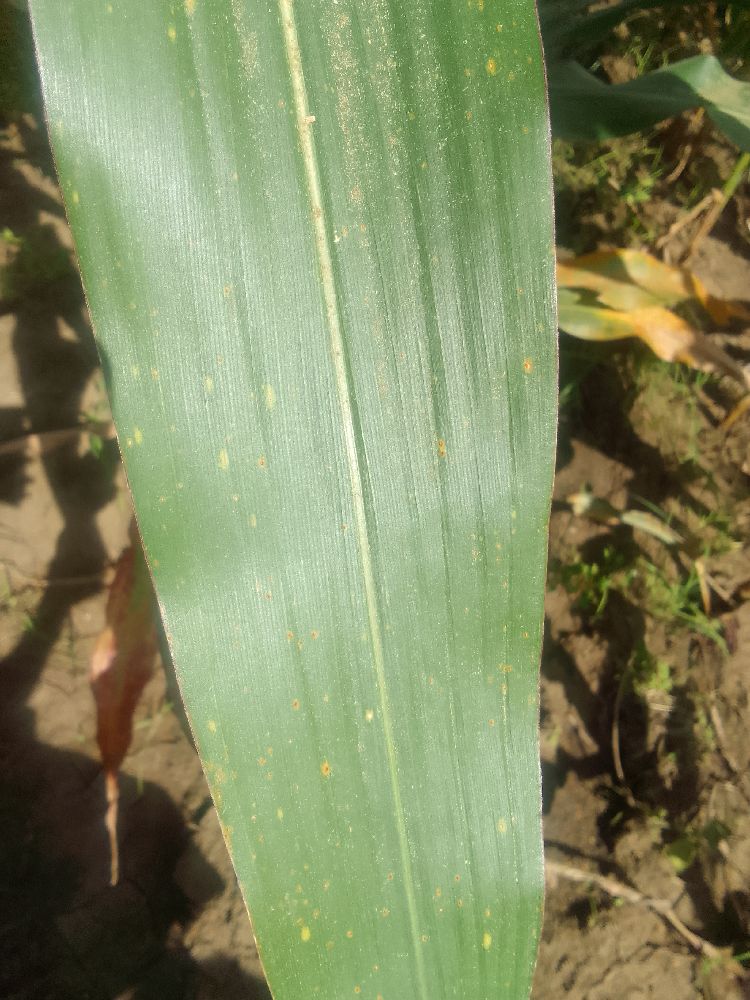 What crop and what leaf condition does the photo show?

maize, healthy
